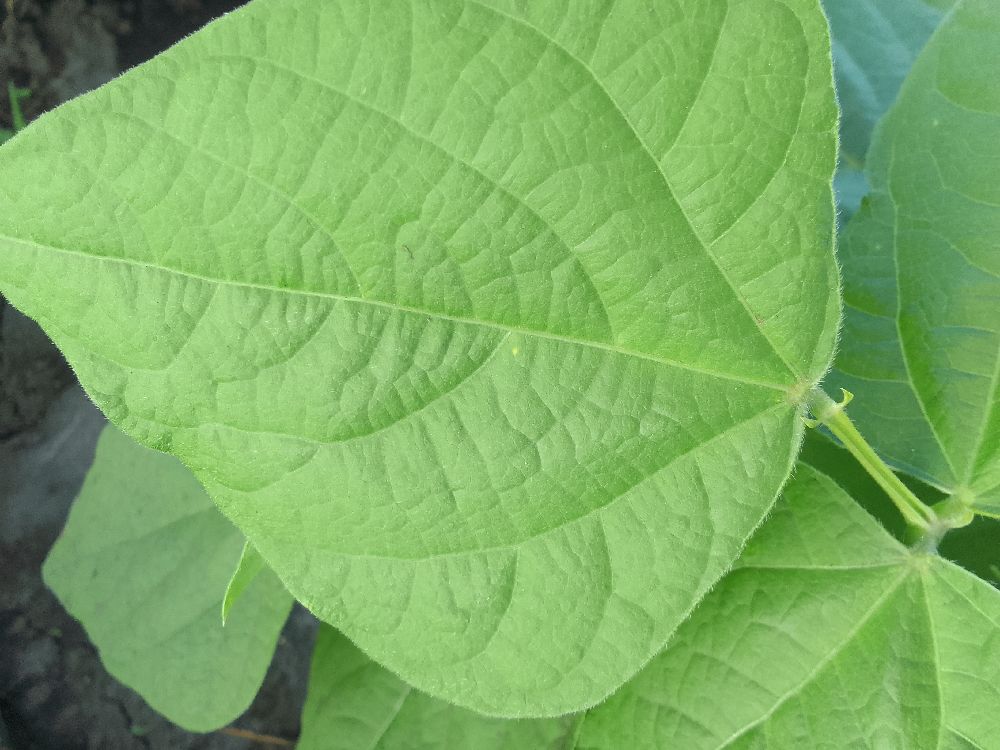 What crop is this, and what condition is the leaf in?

common bean, healthy
